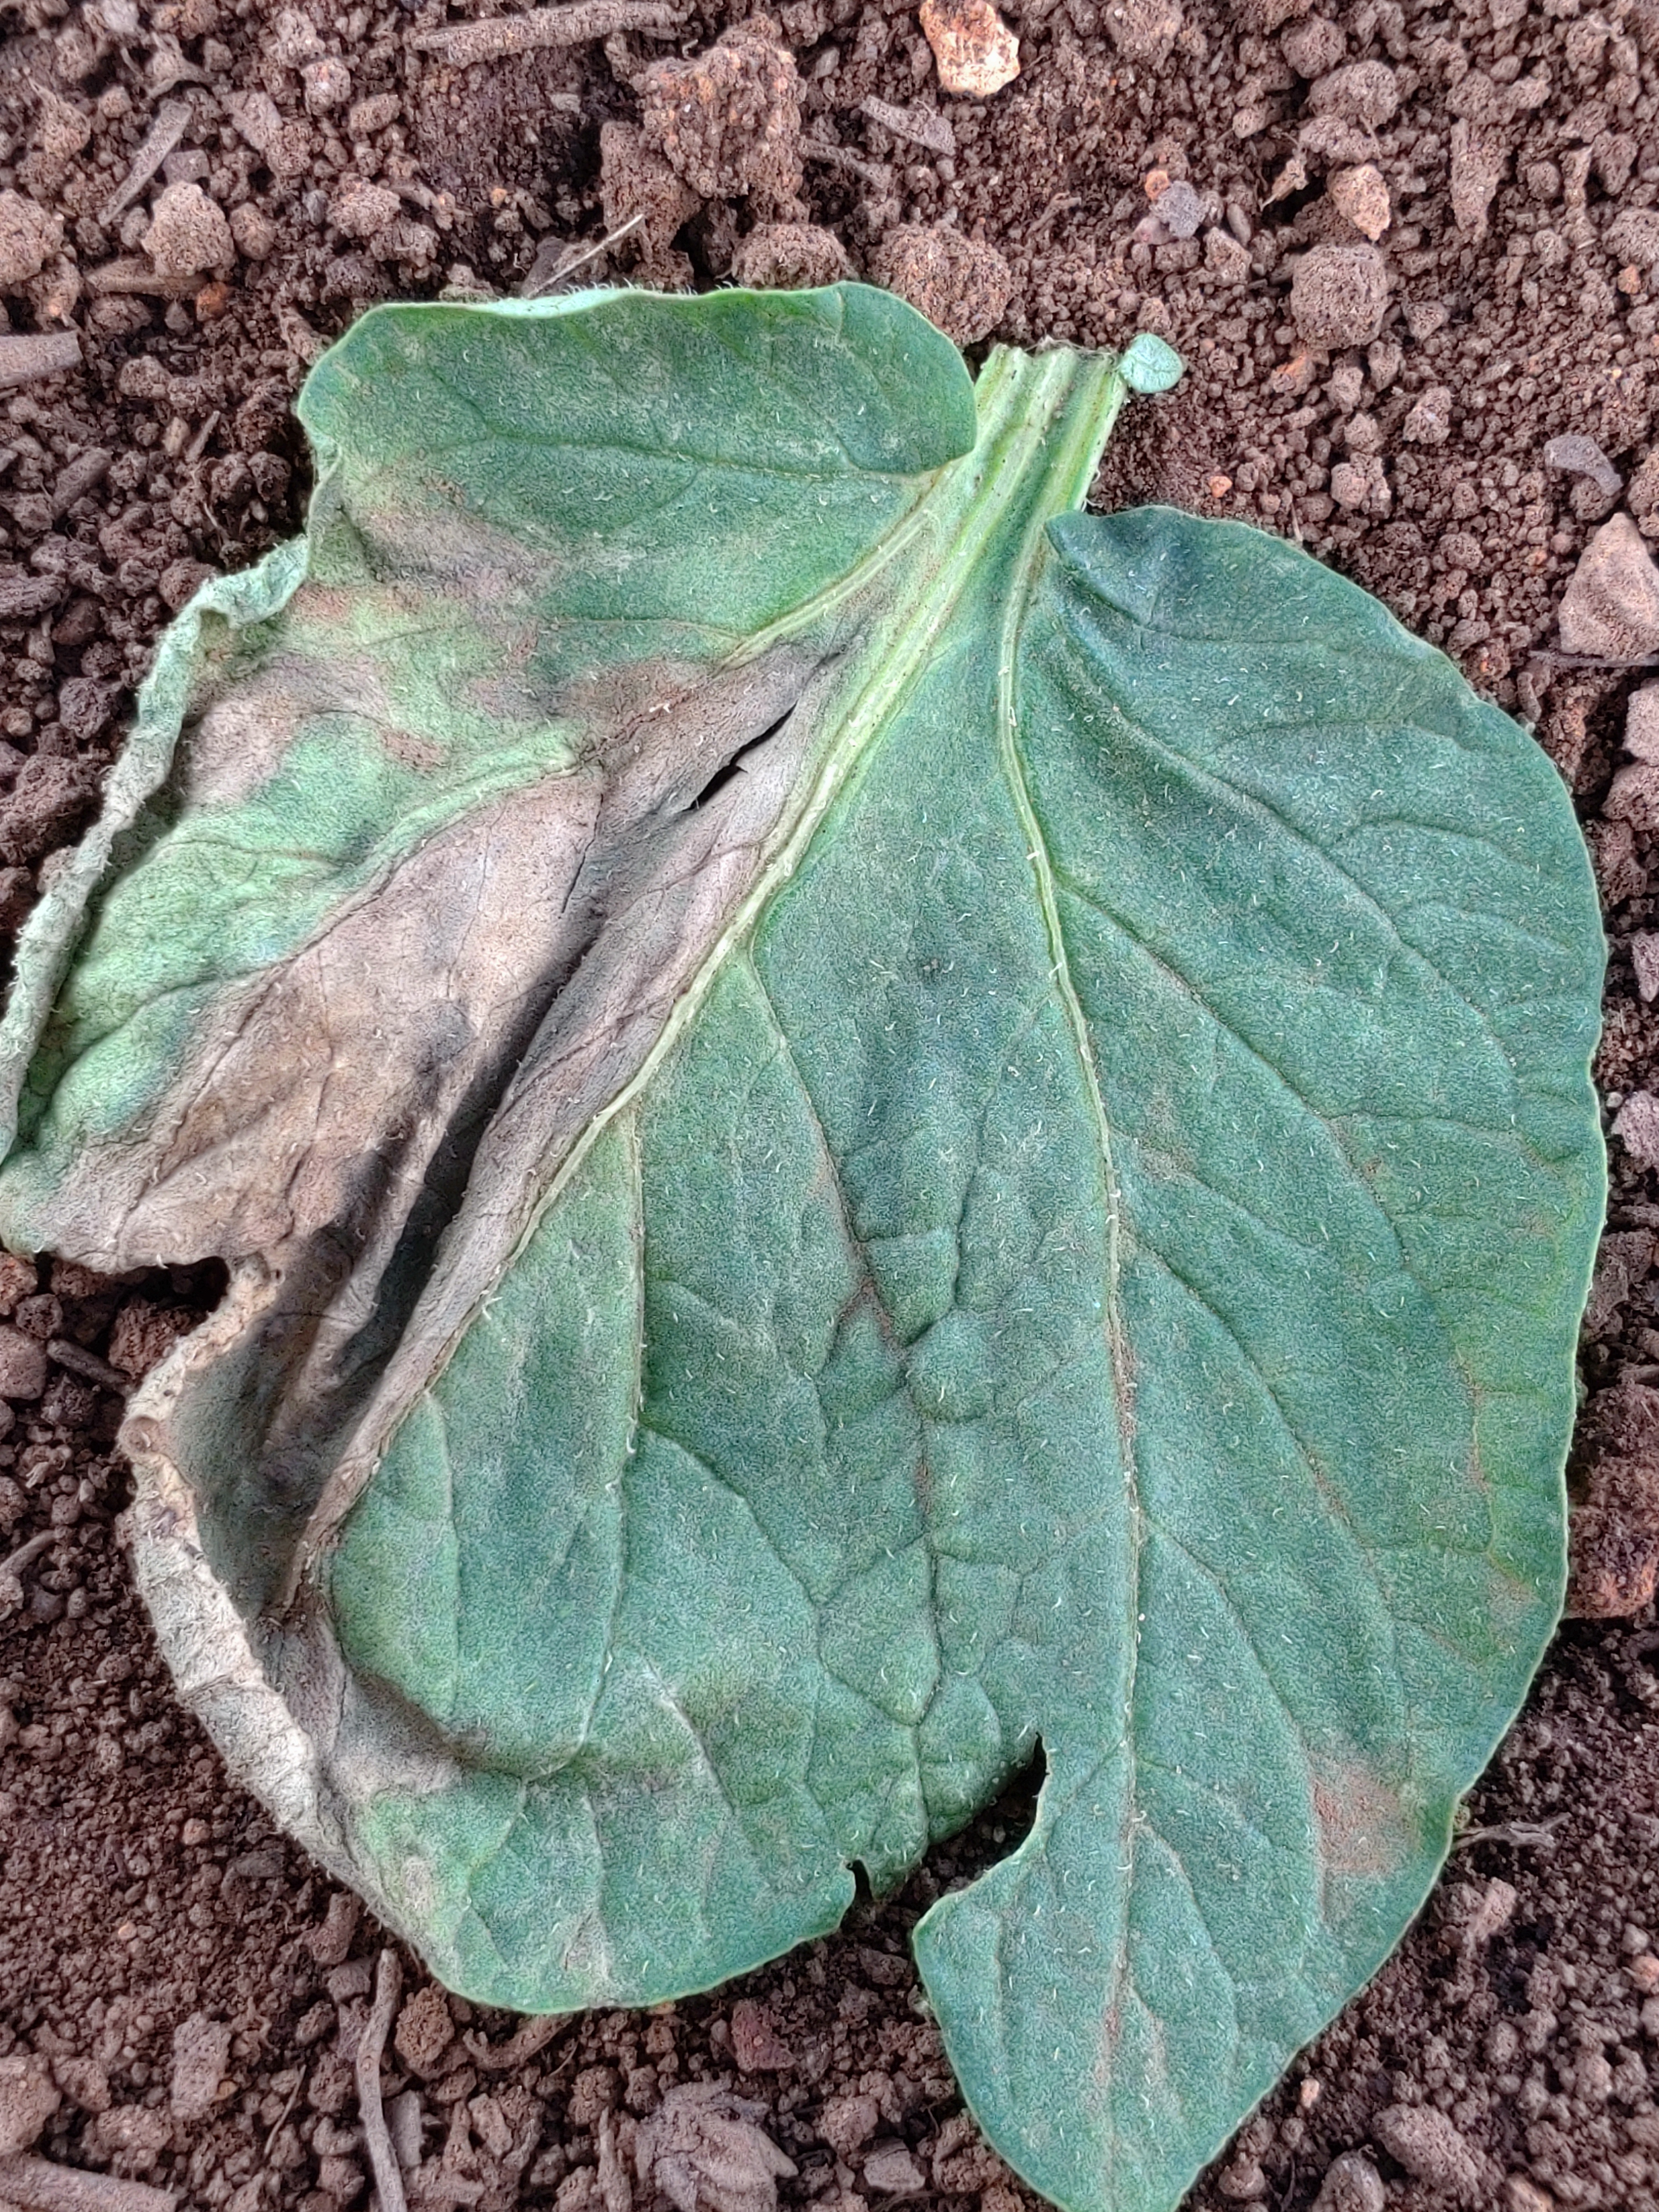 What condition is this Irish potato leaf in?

early blight
